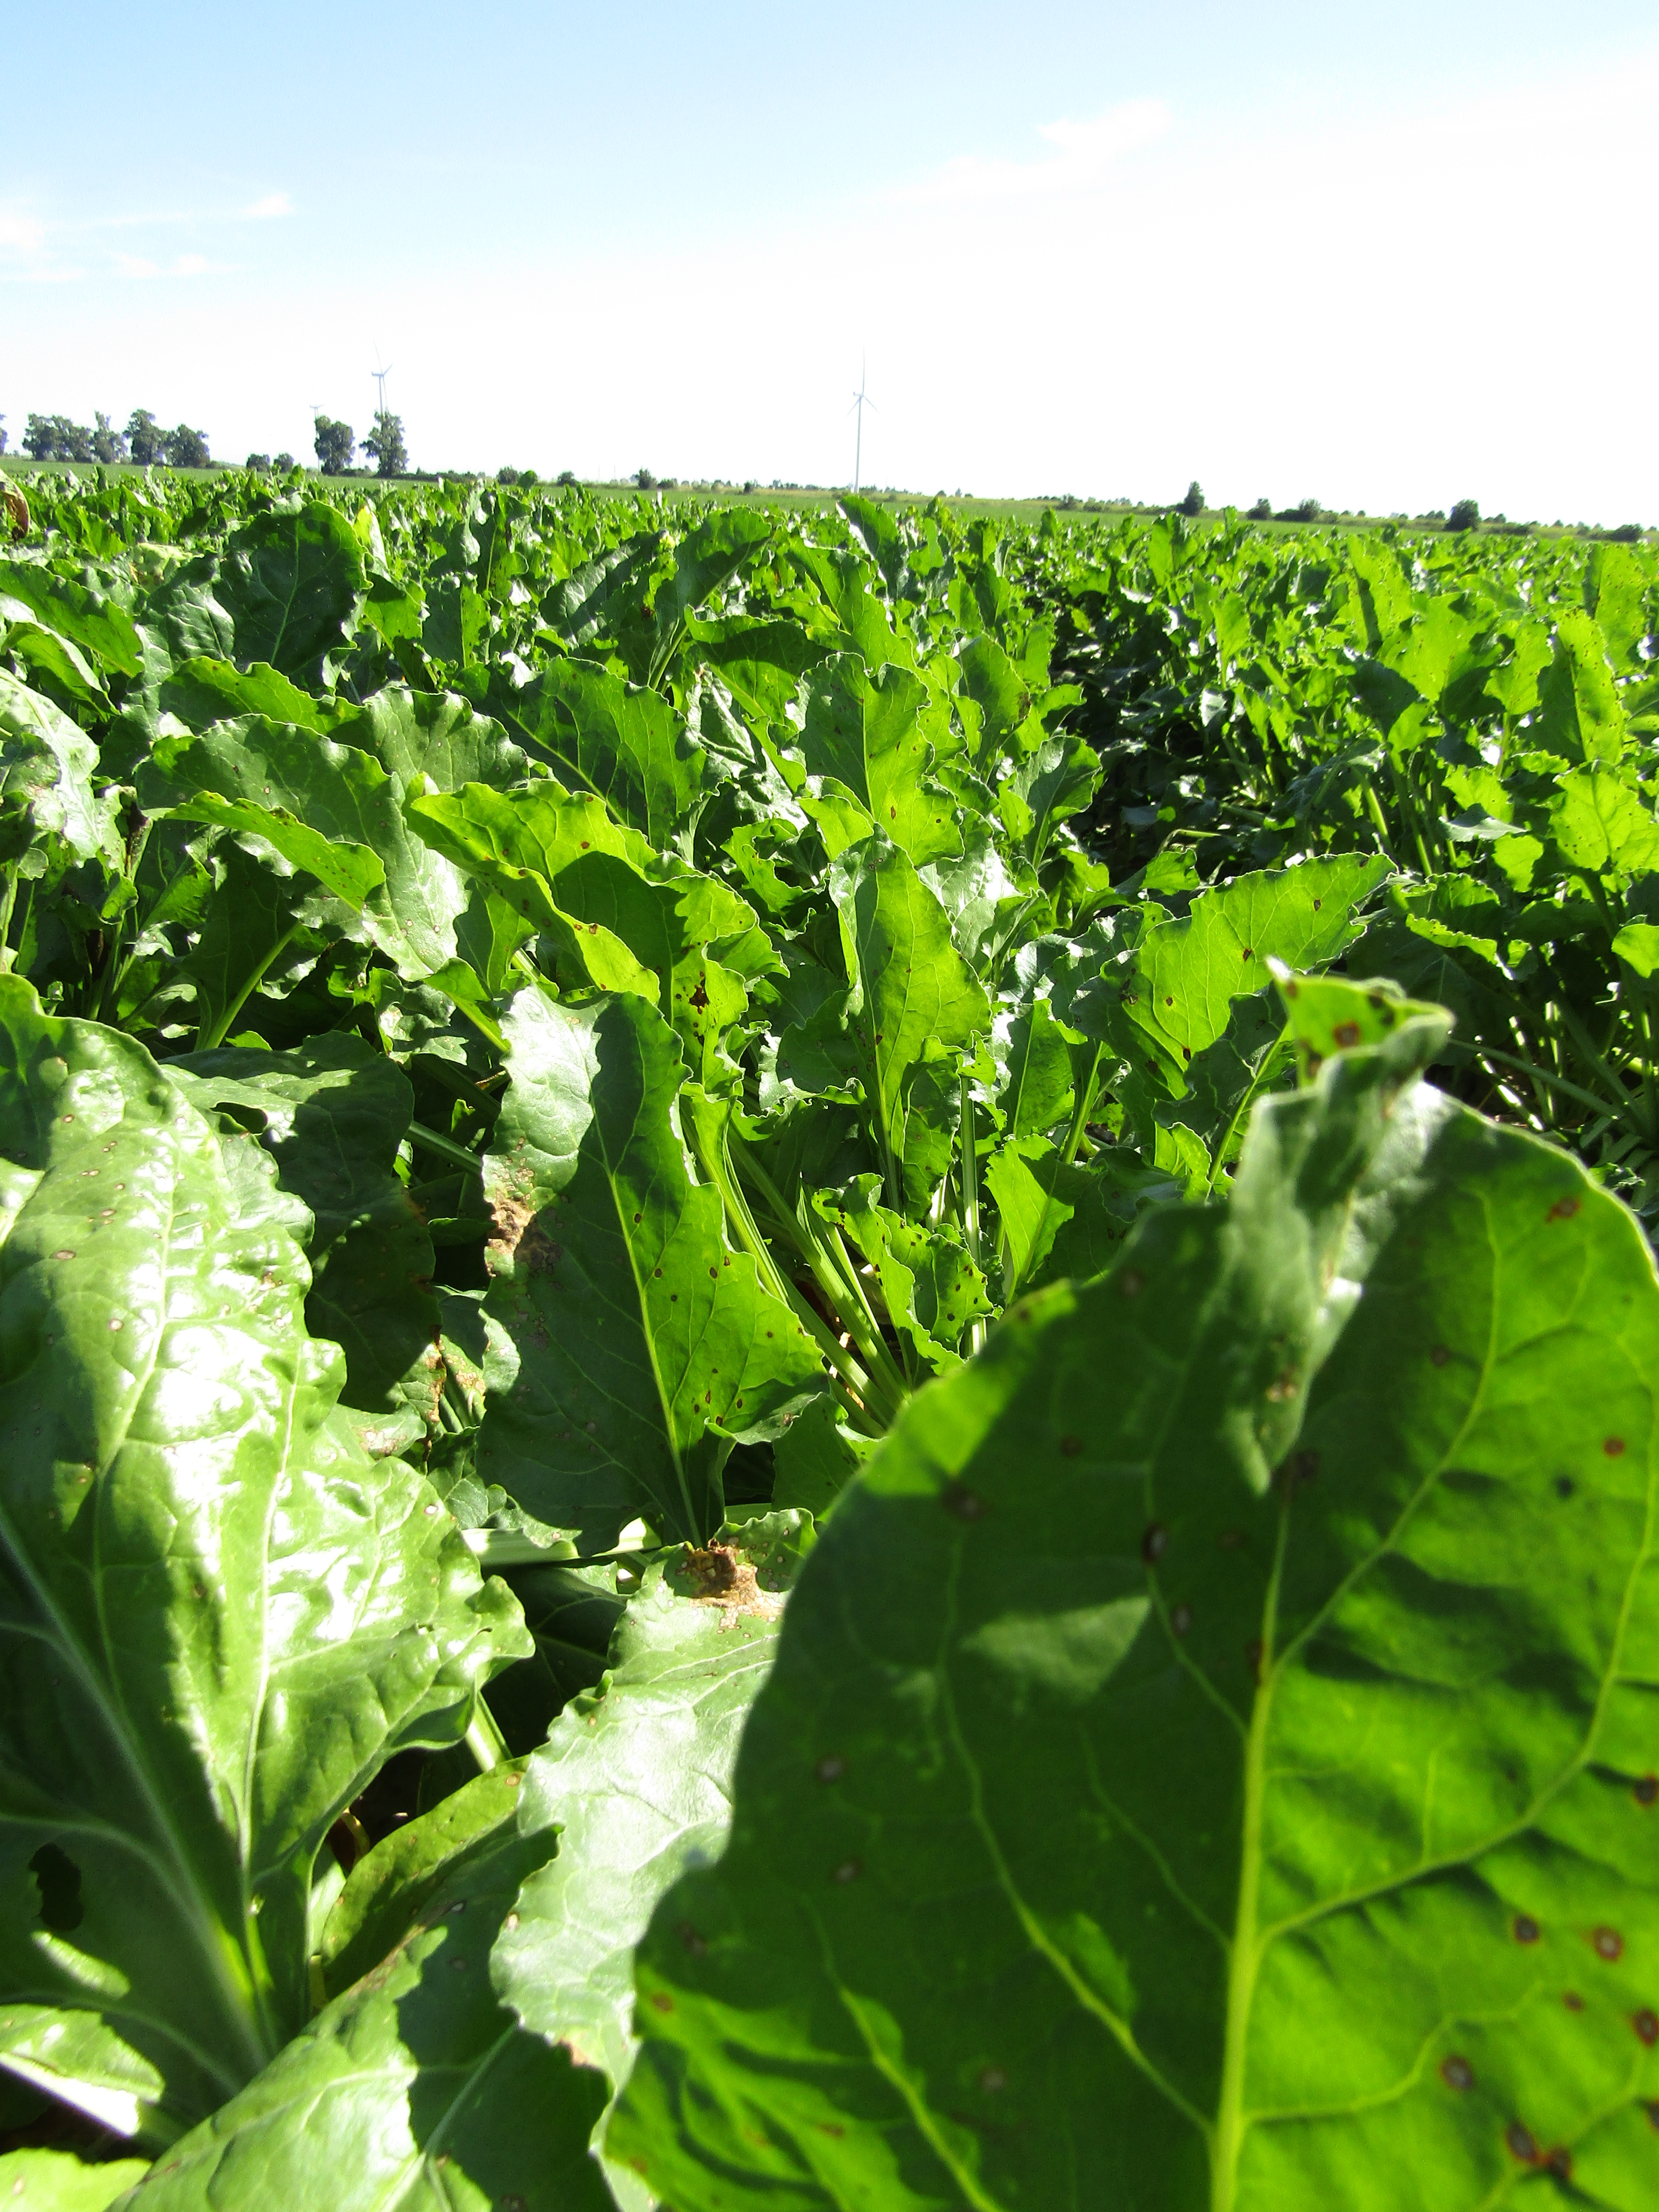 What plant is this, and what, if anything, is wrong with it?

beet, cercospora
